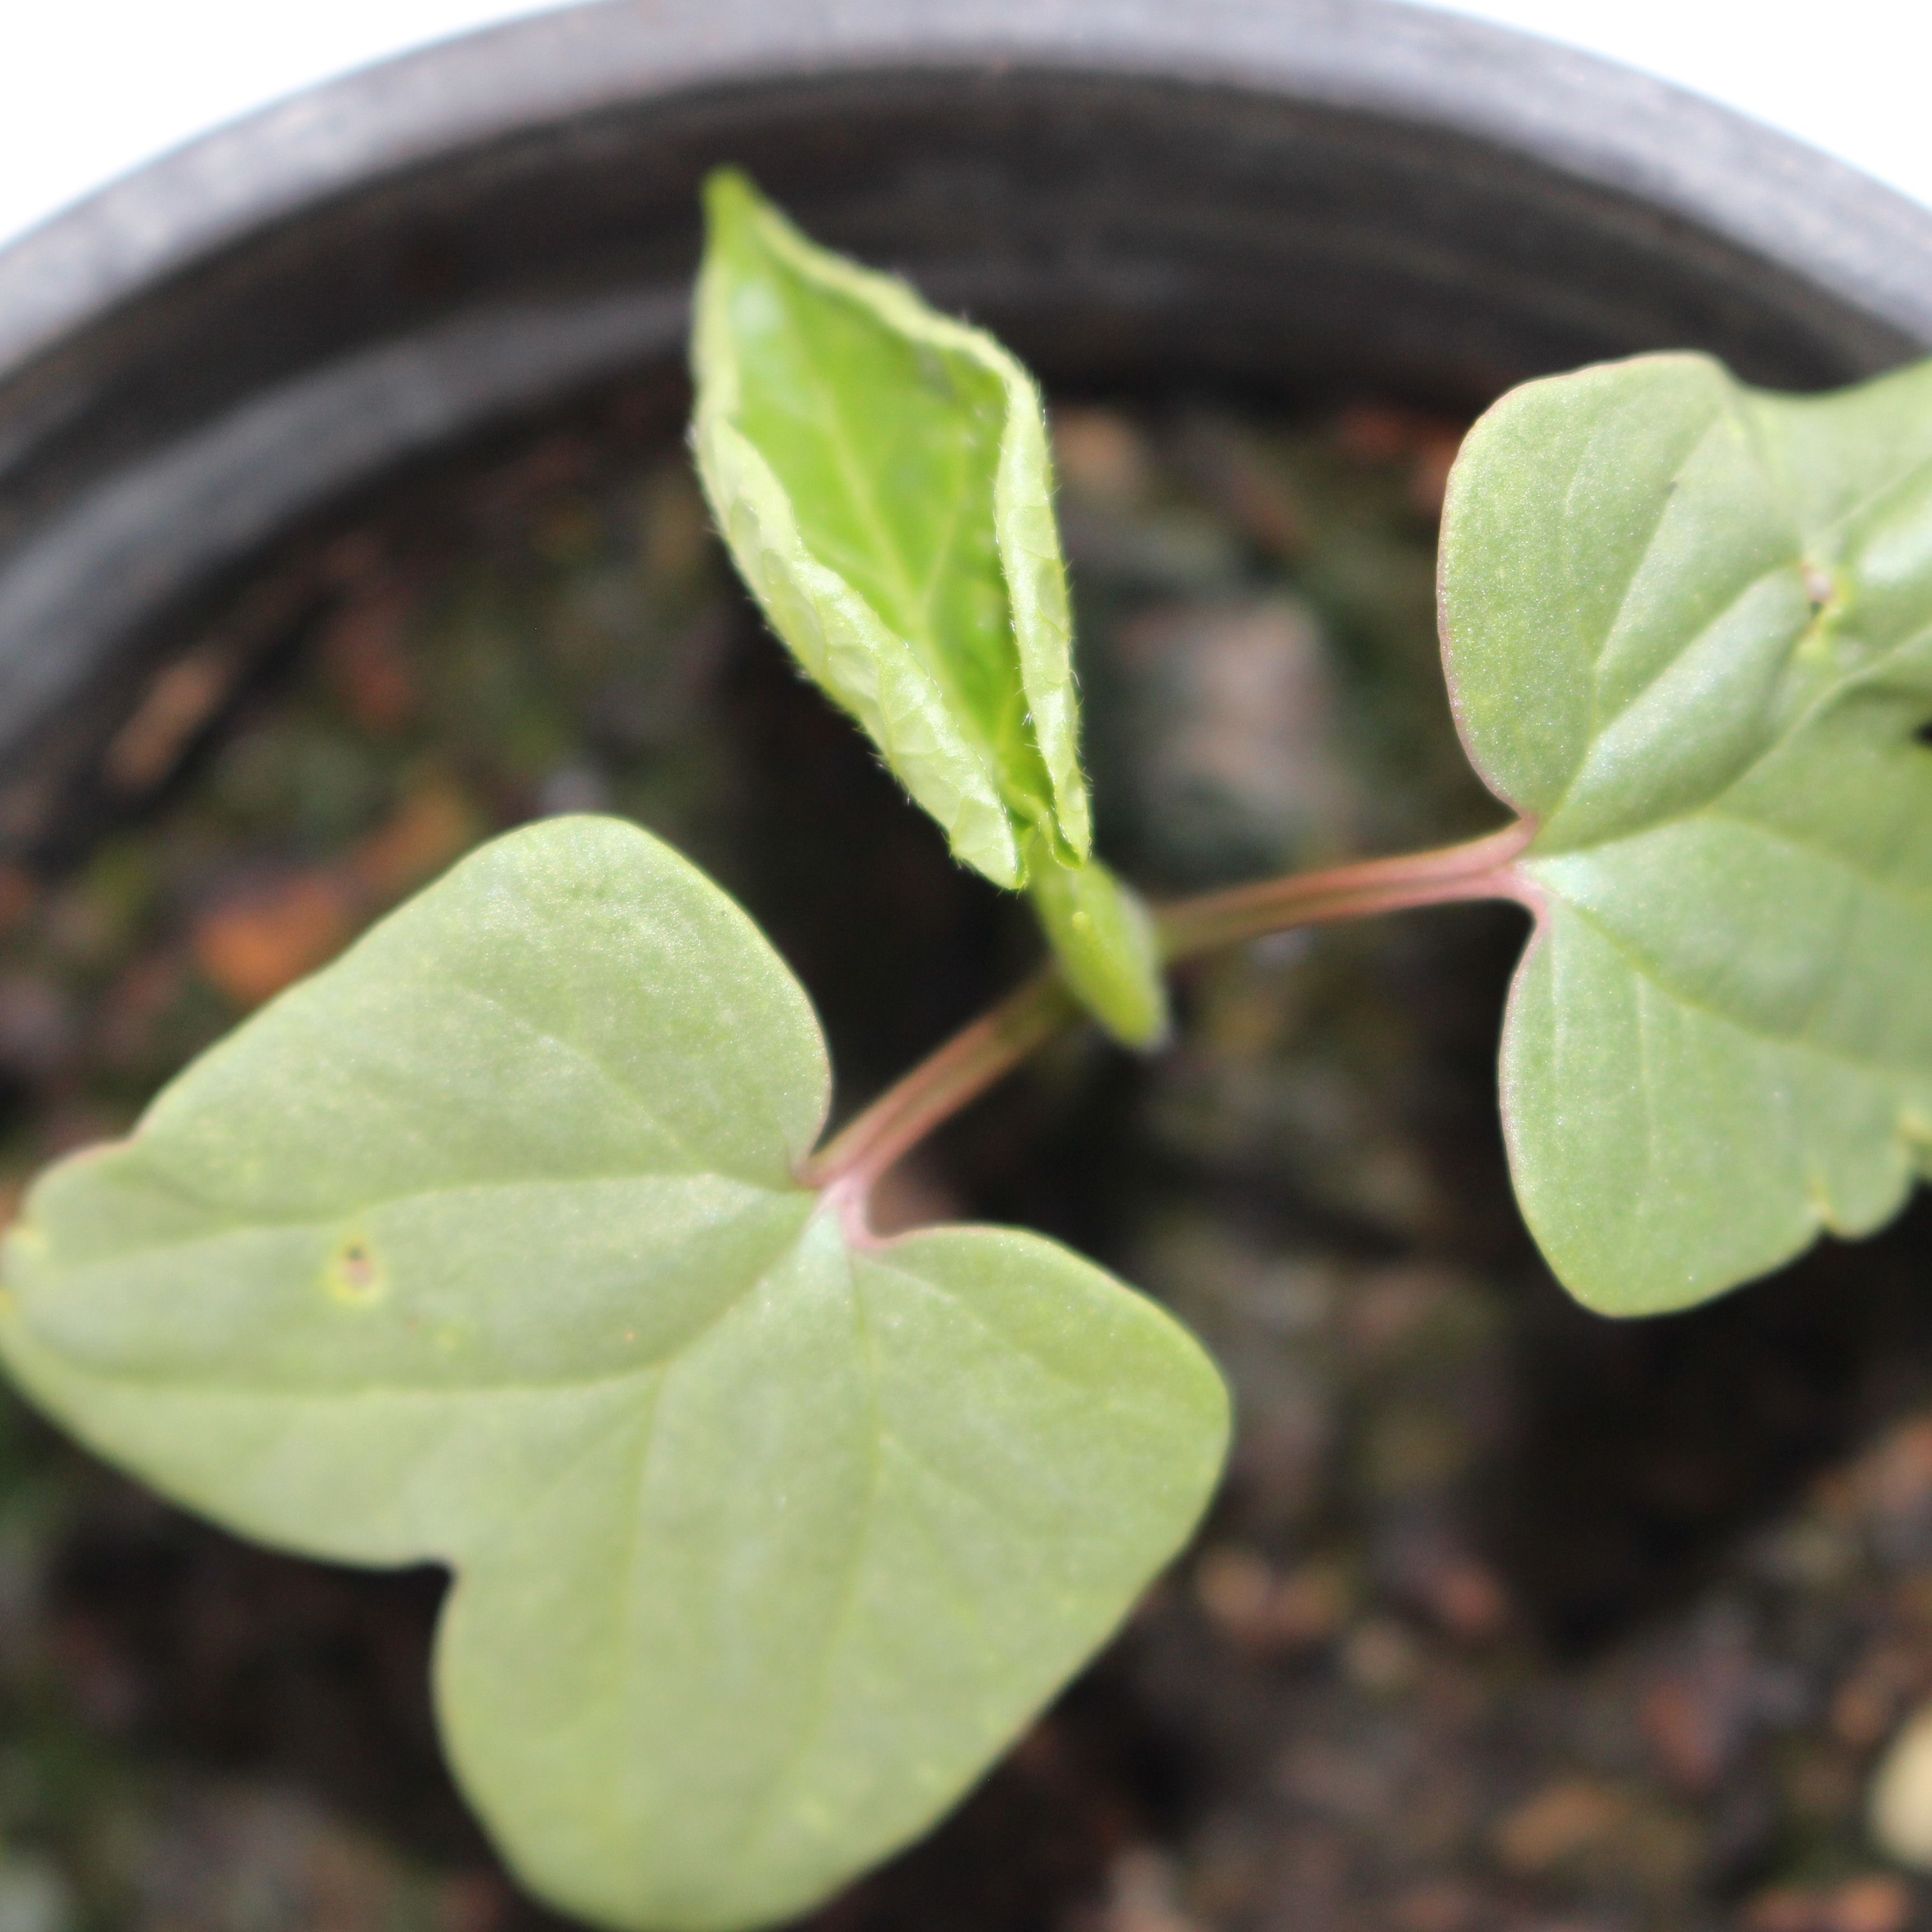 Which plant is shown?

Convolvulus arvensis
